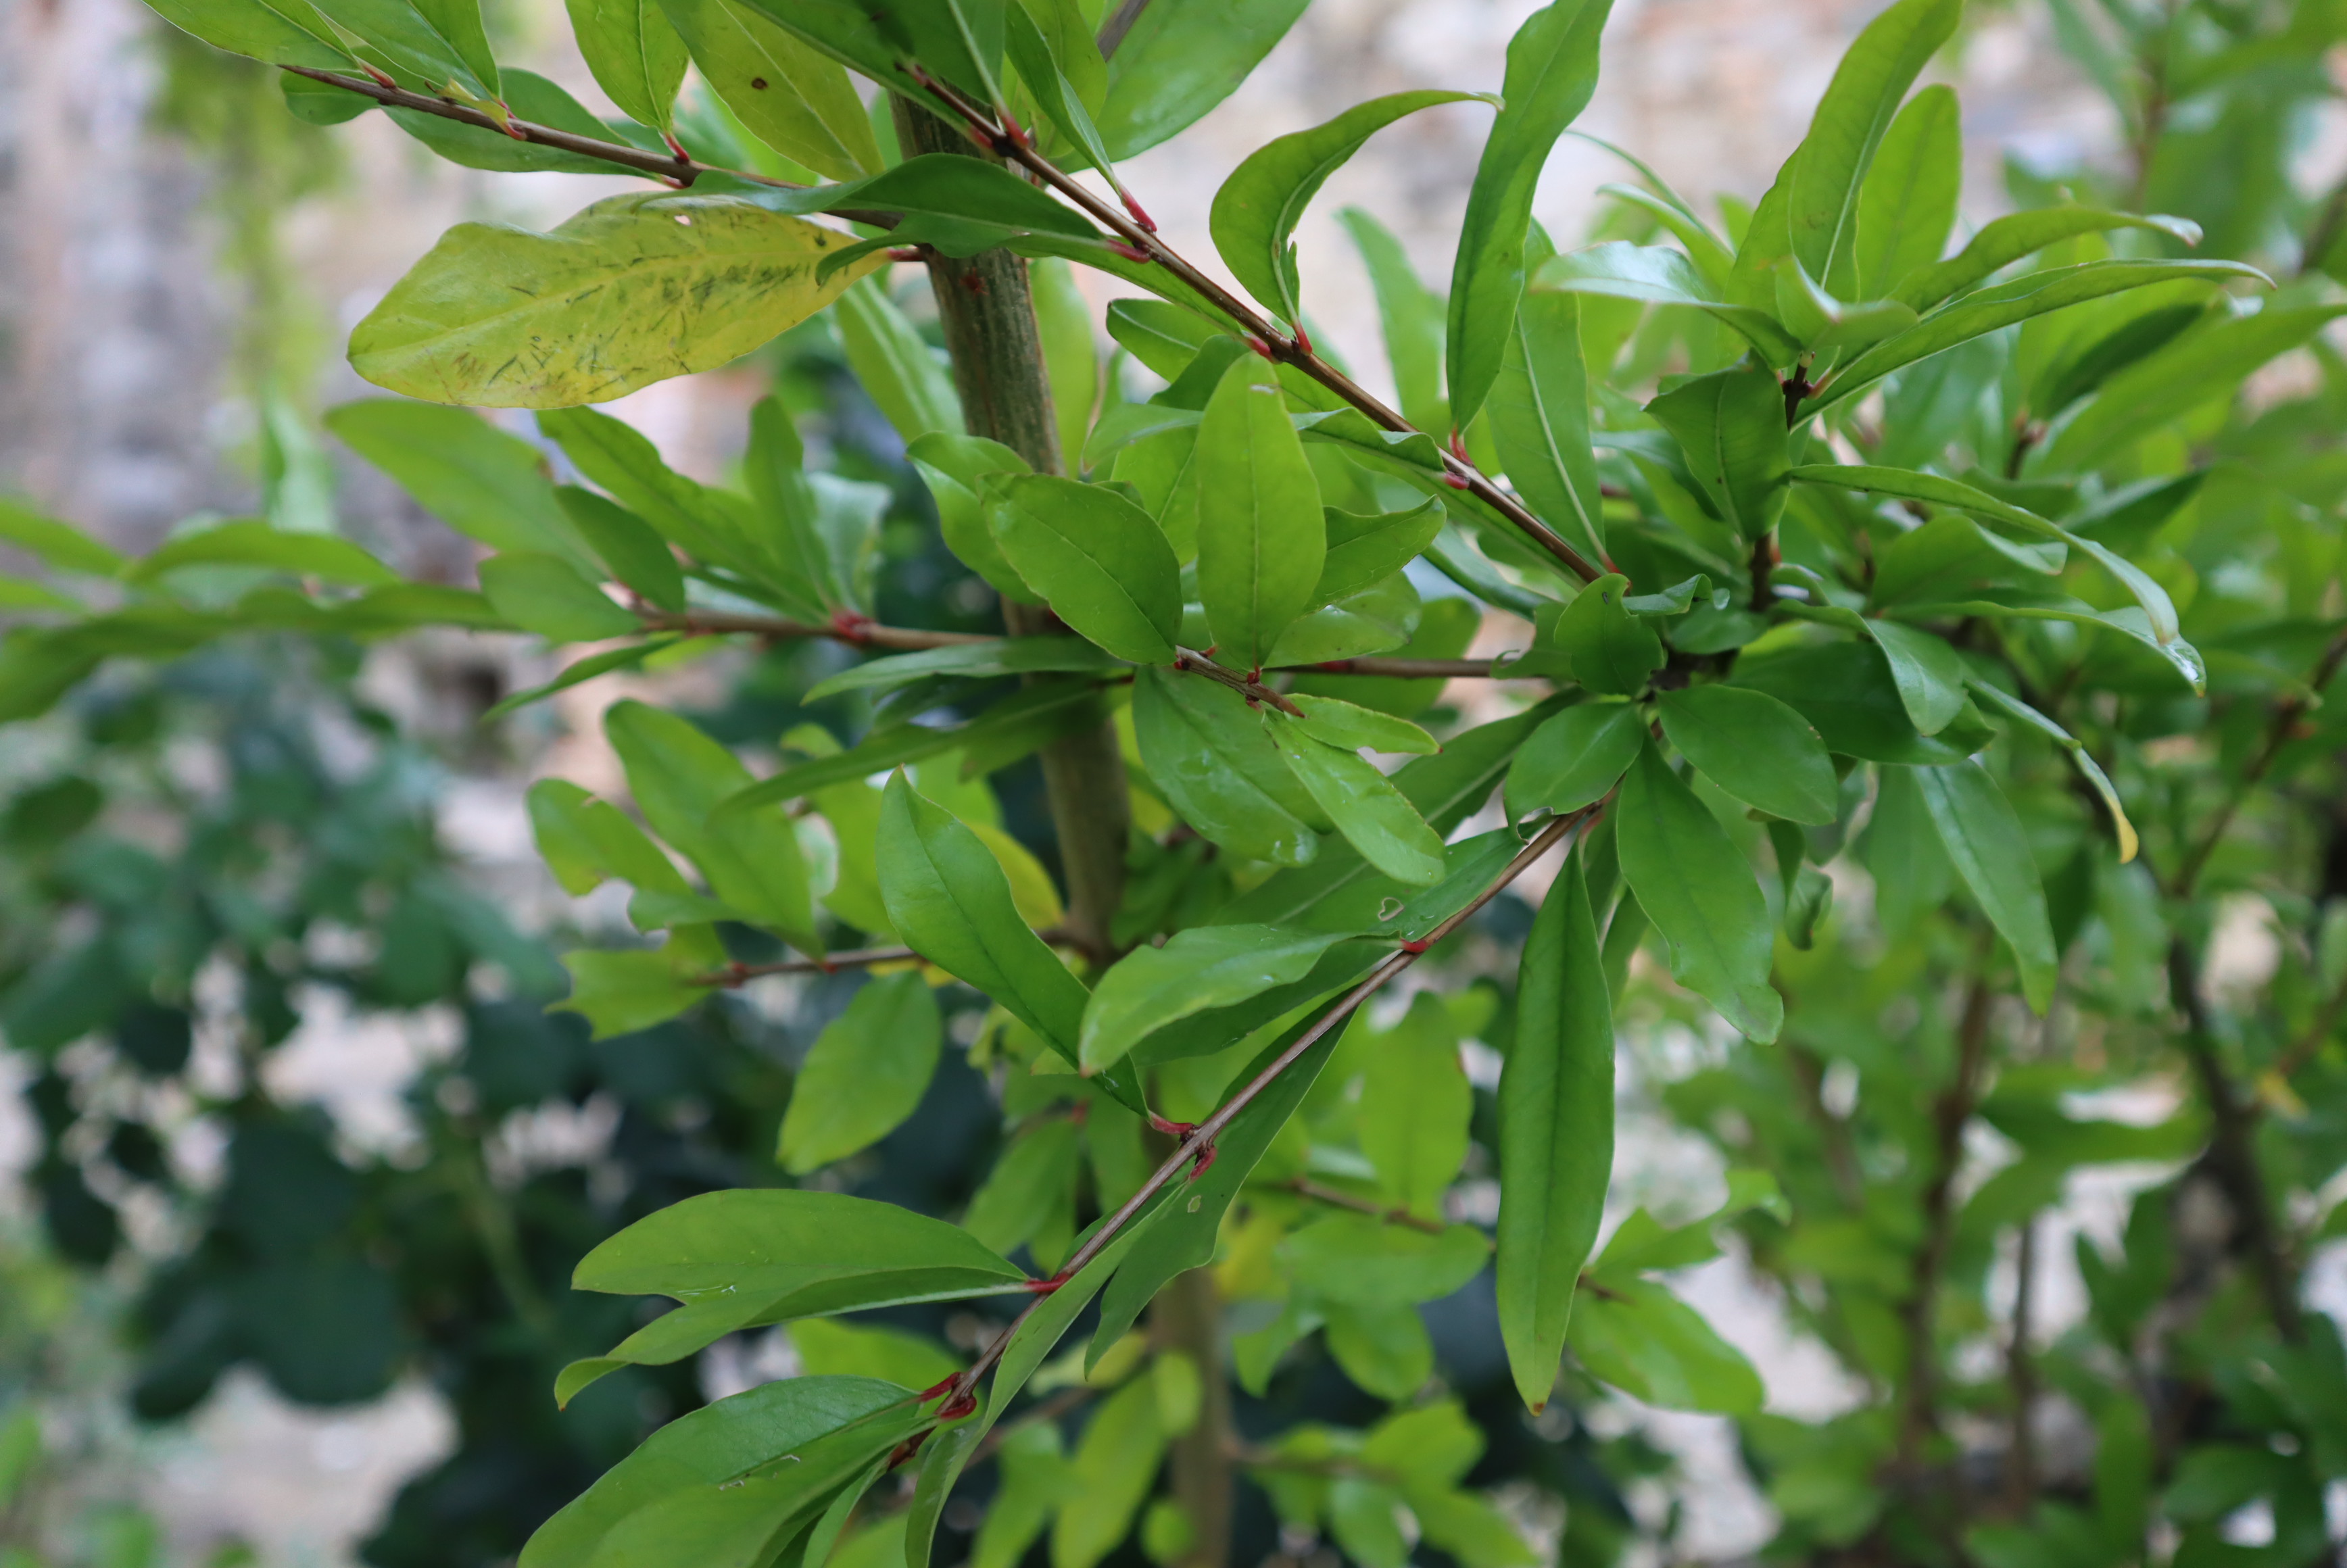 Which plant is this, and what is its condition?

pomegranate, healthy
